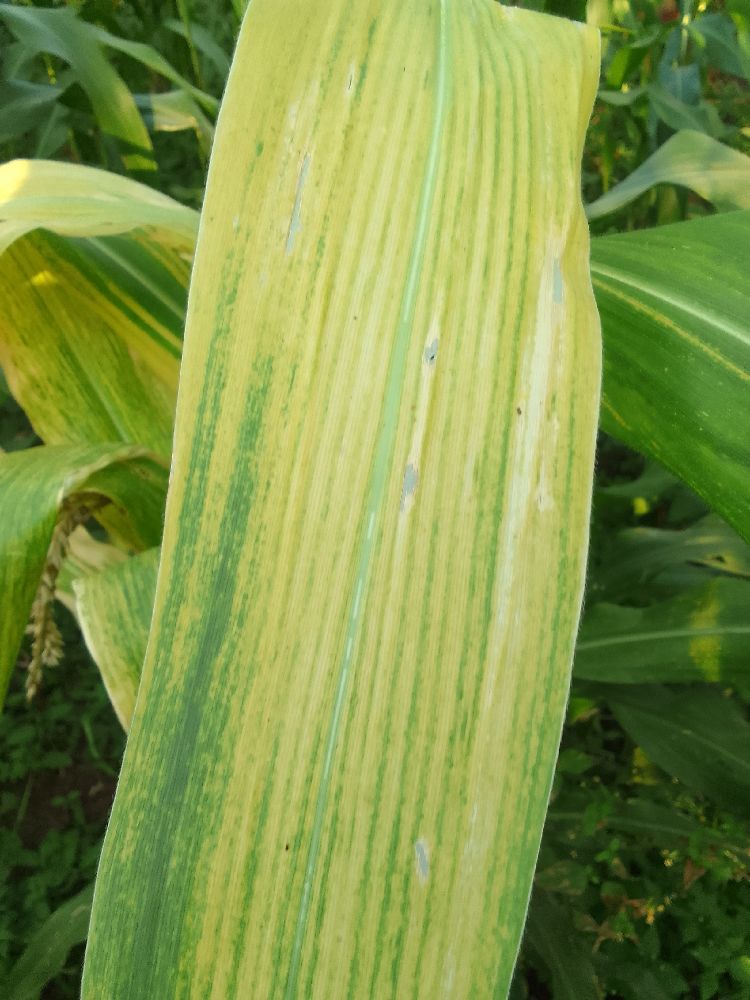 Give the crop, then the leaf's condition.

maize, maize lethal necrosis
